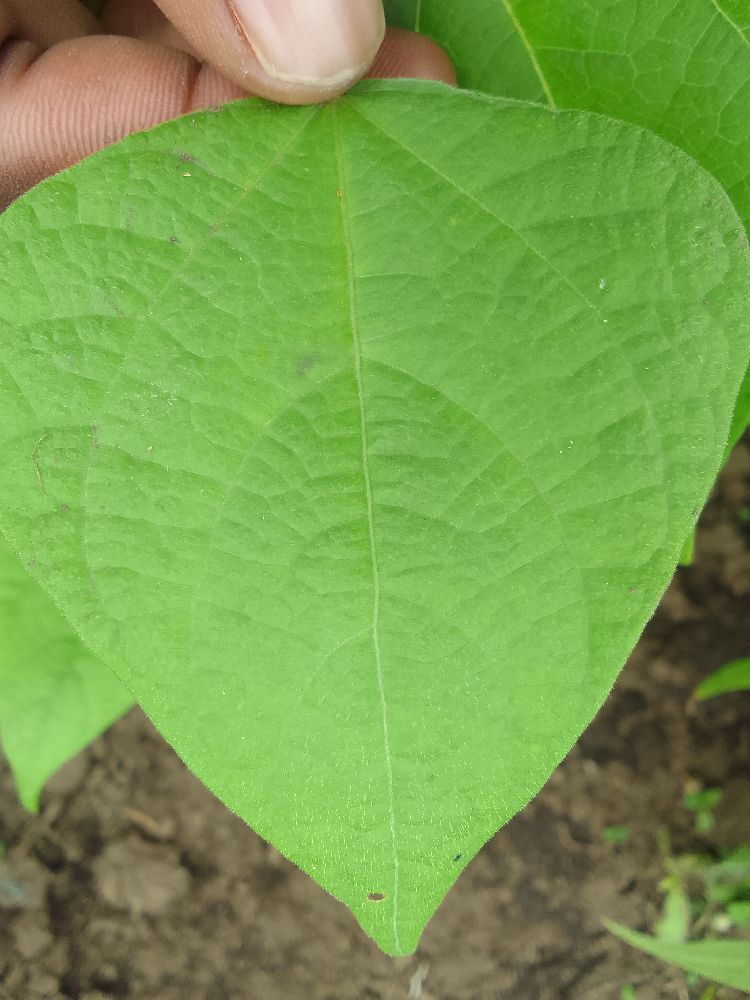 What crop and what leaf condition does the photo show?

common bean, healthy
